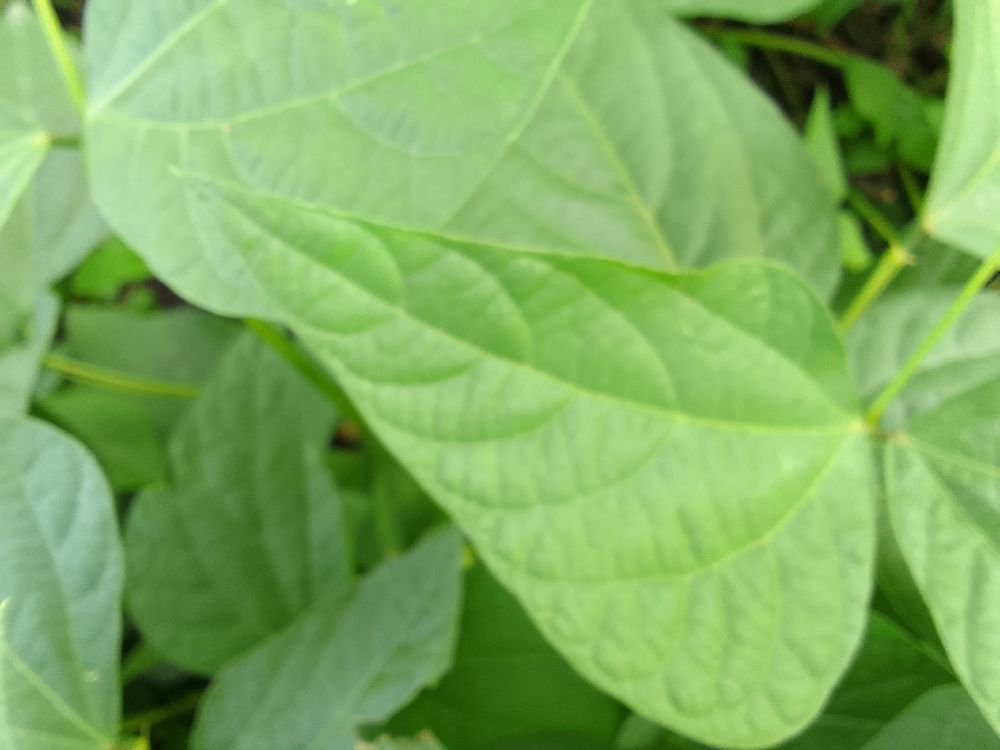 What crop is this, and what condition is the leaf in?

common bean, healthy
